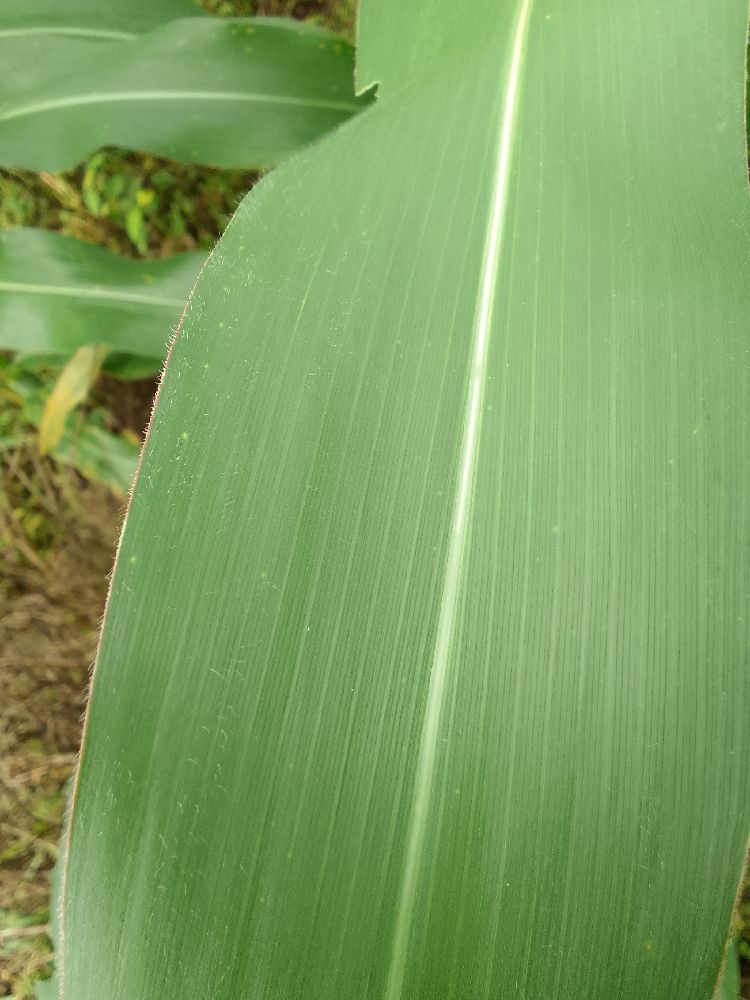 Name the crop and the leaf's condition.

maize, healthy
